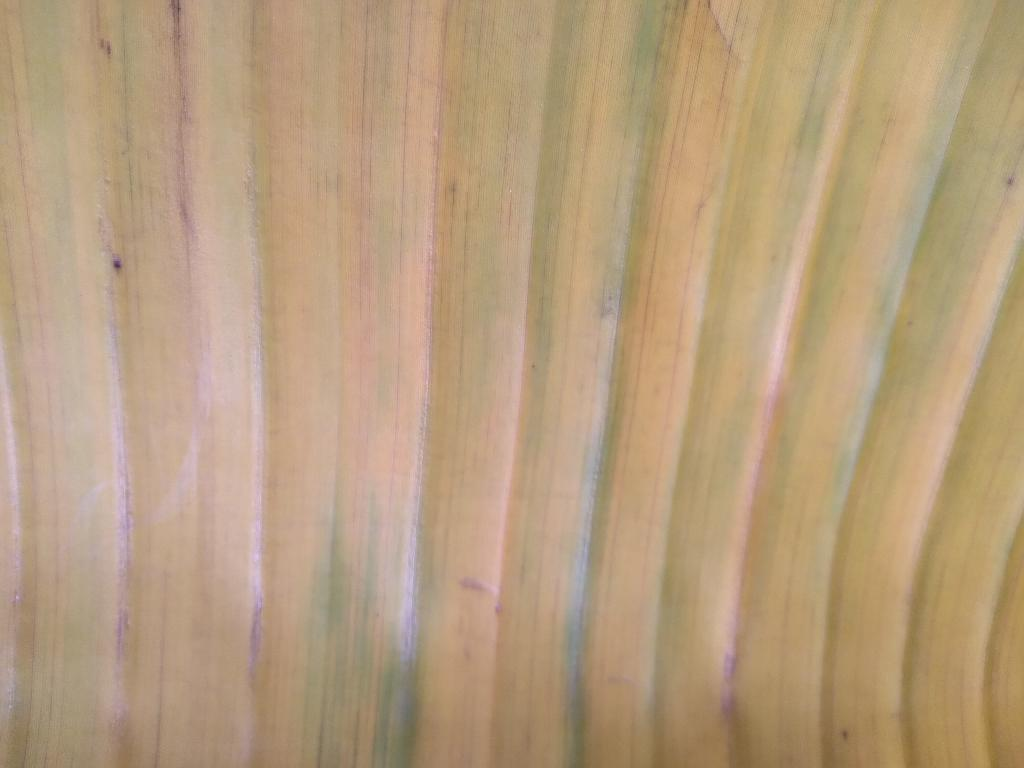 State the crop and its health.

banana, fusarium wilt race 1
